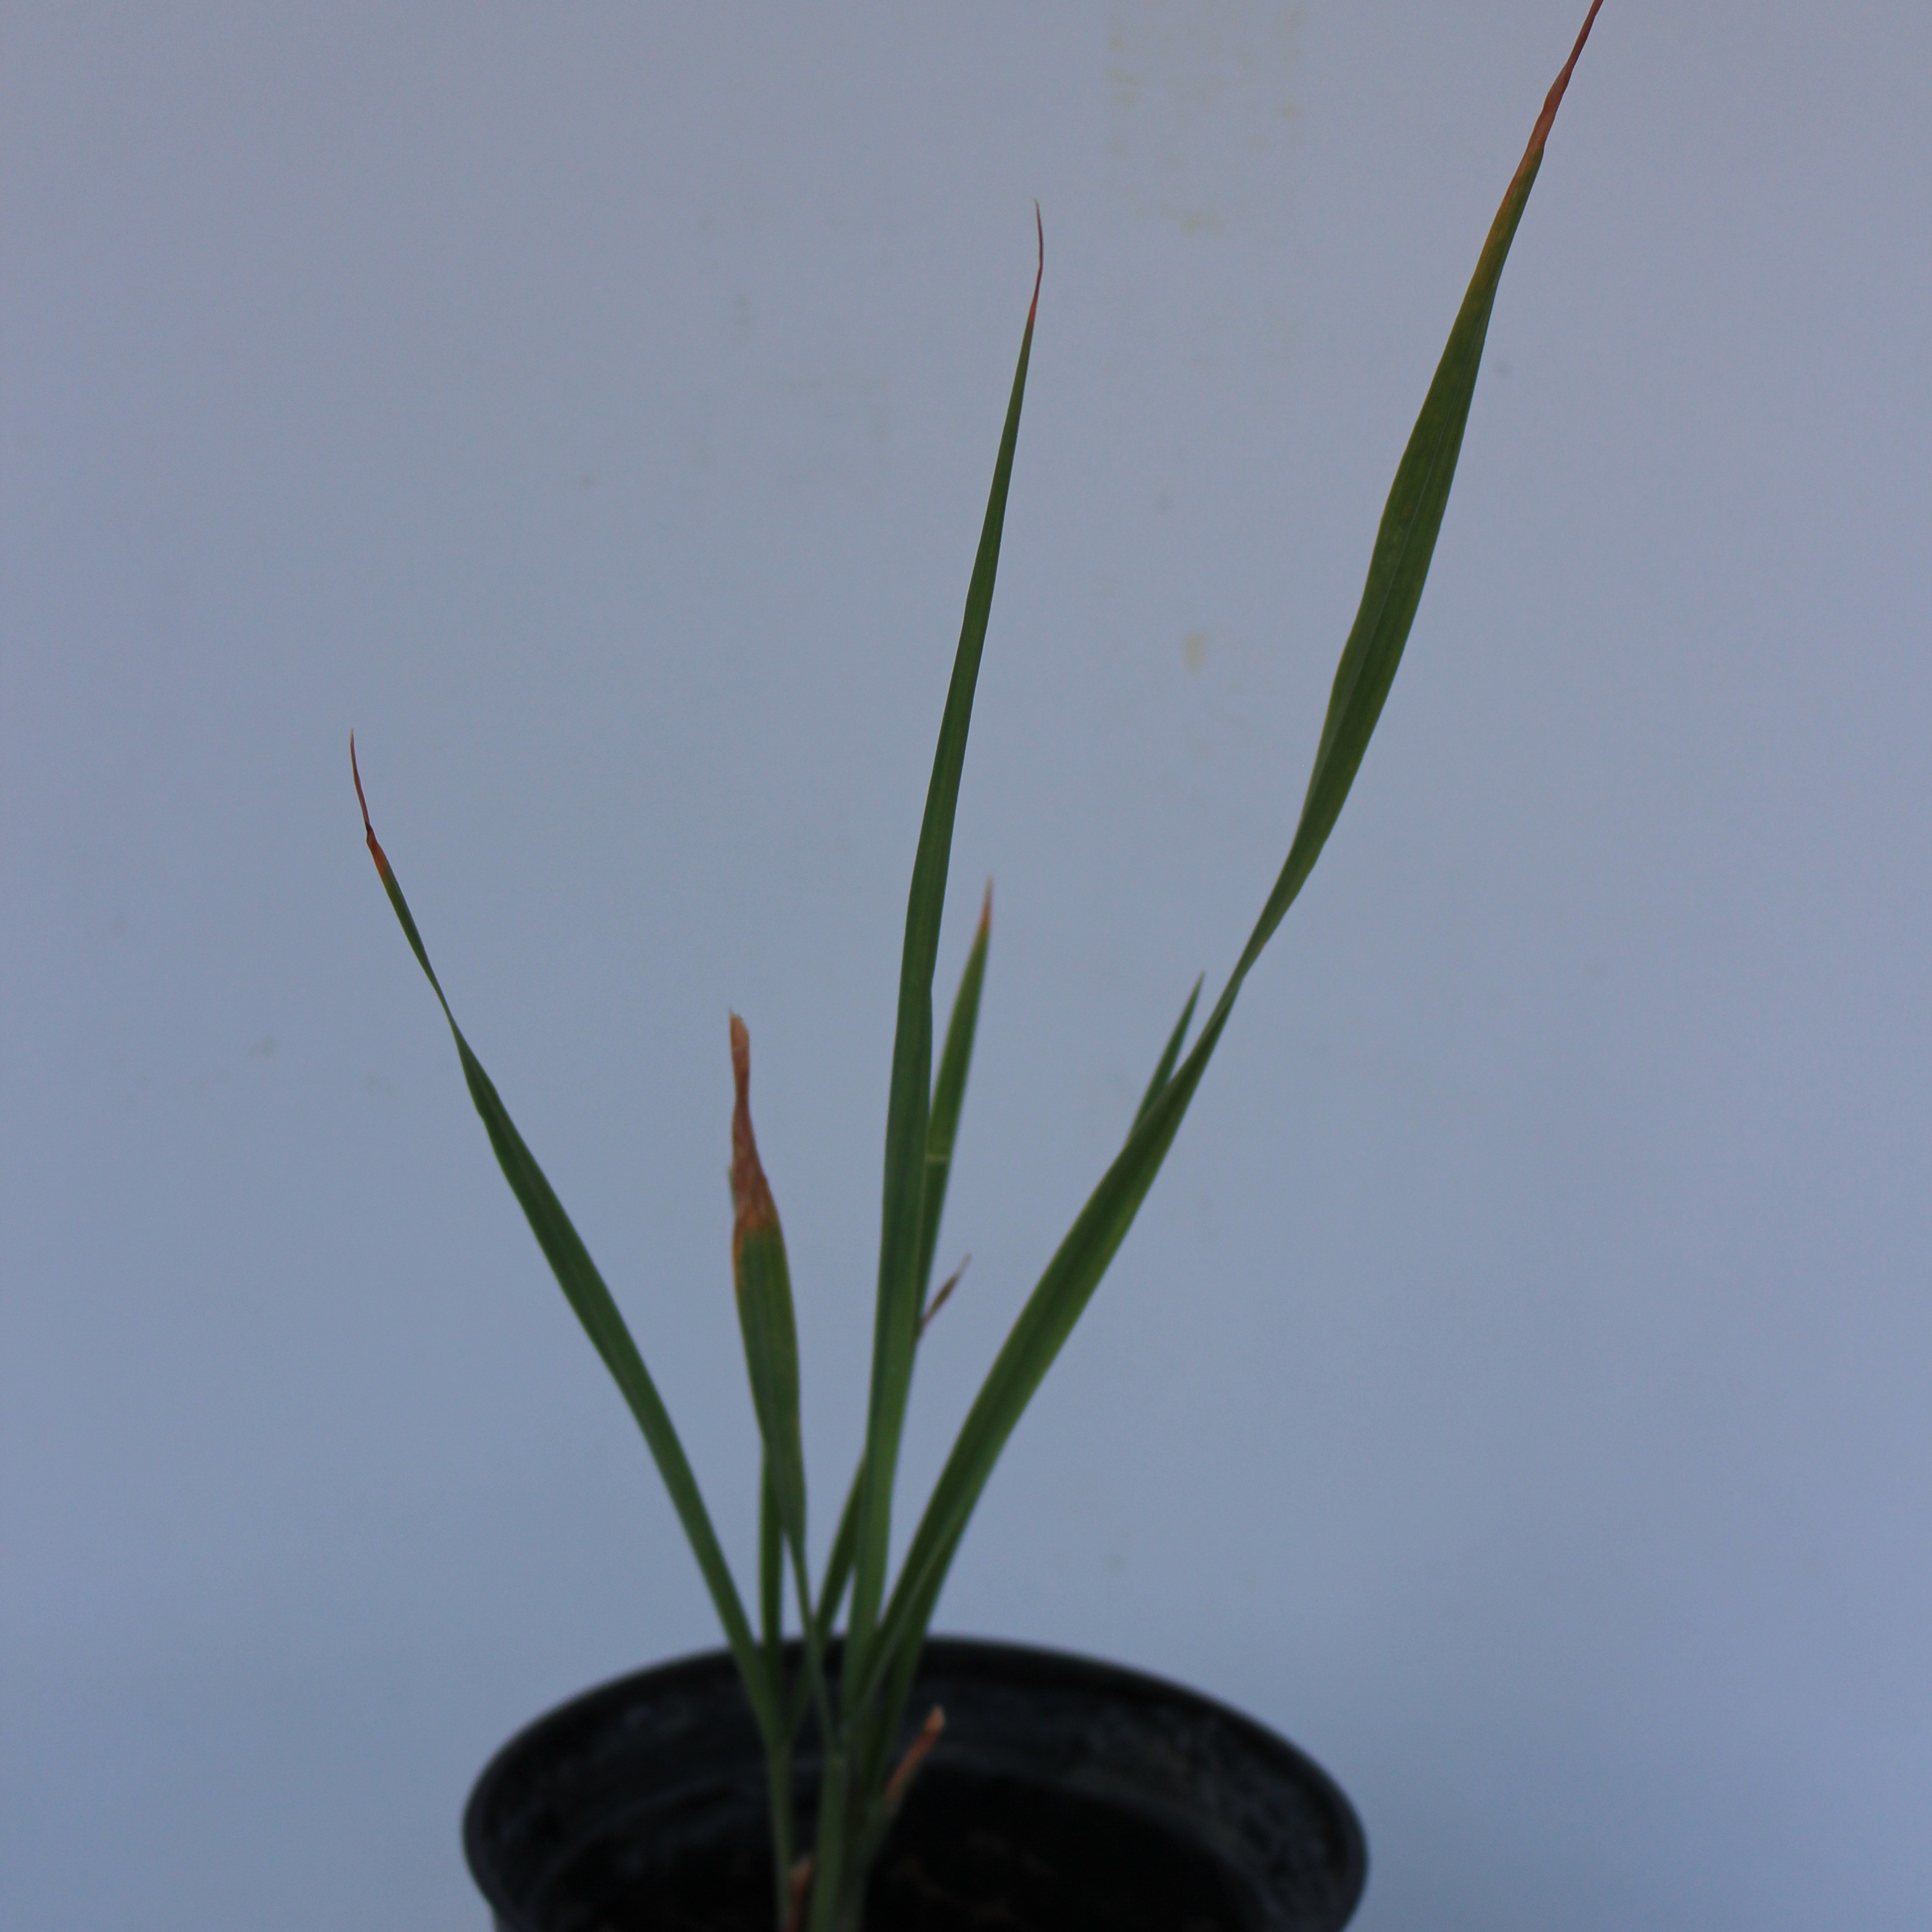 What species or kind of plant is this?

Avena sterilis
